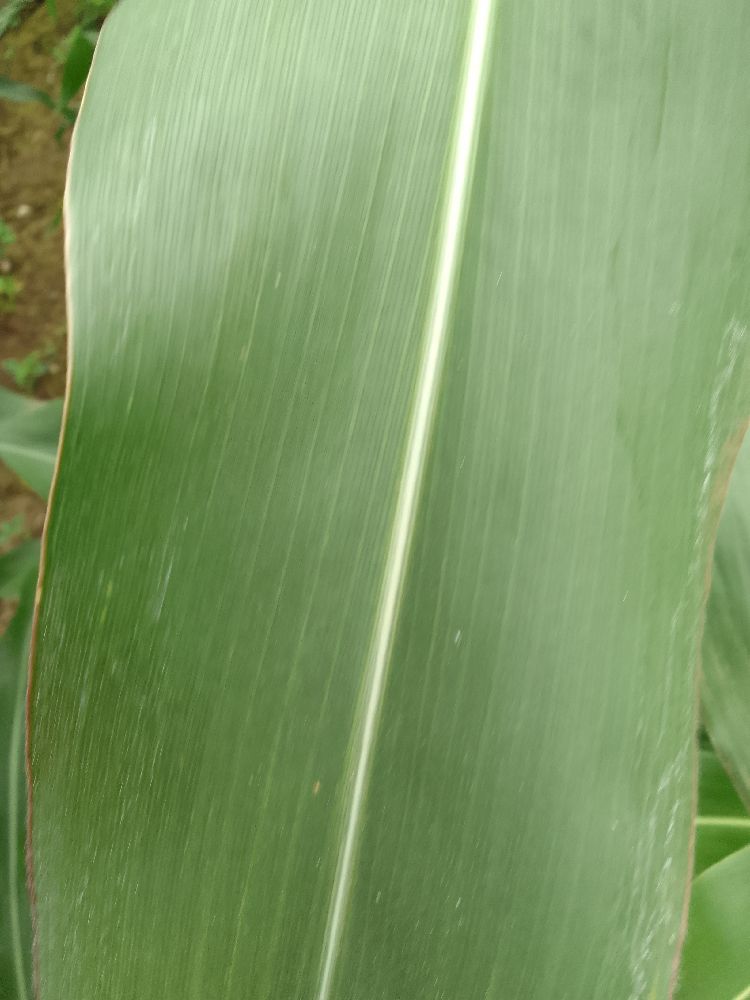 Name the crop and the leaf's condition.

maize, healthy
